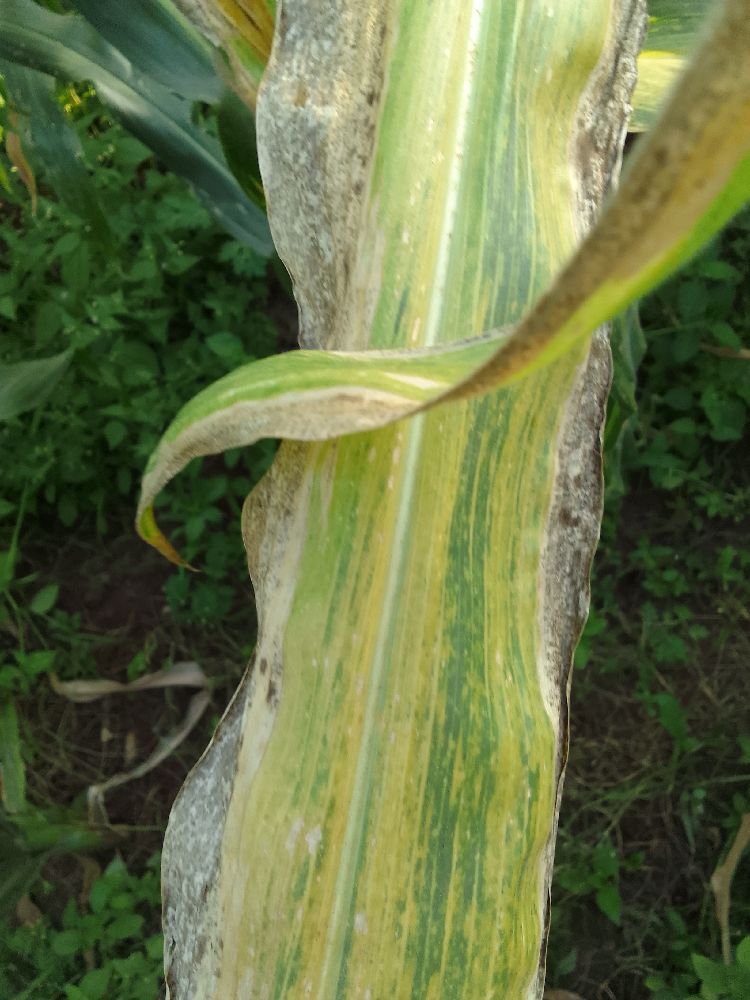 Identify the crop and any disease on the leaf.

maize, maize lethal necrosis
